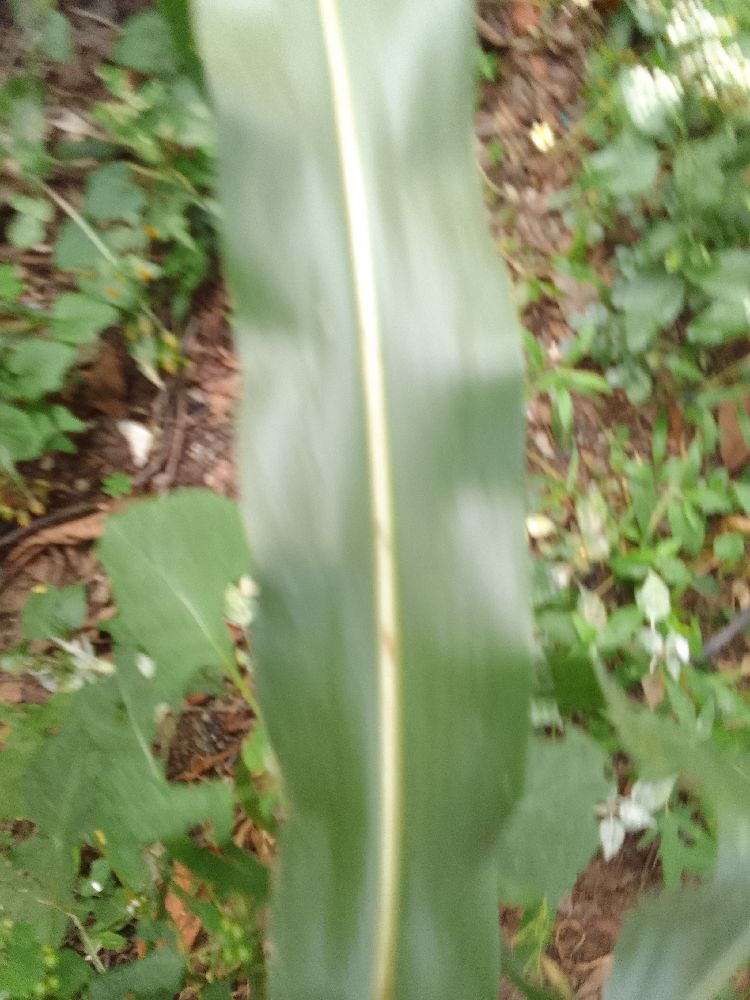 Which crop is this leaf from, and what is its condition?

maize, healthy
